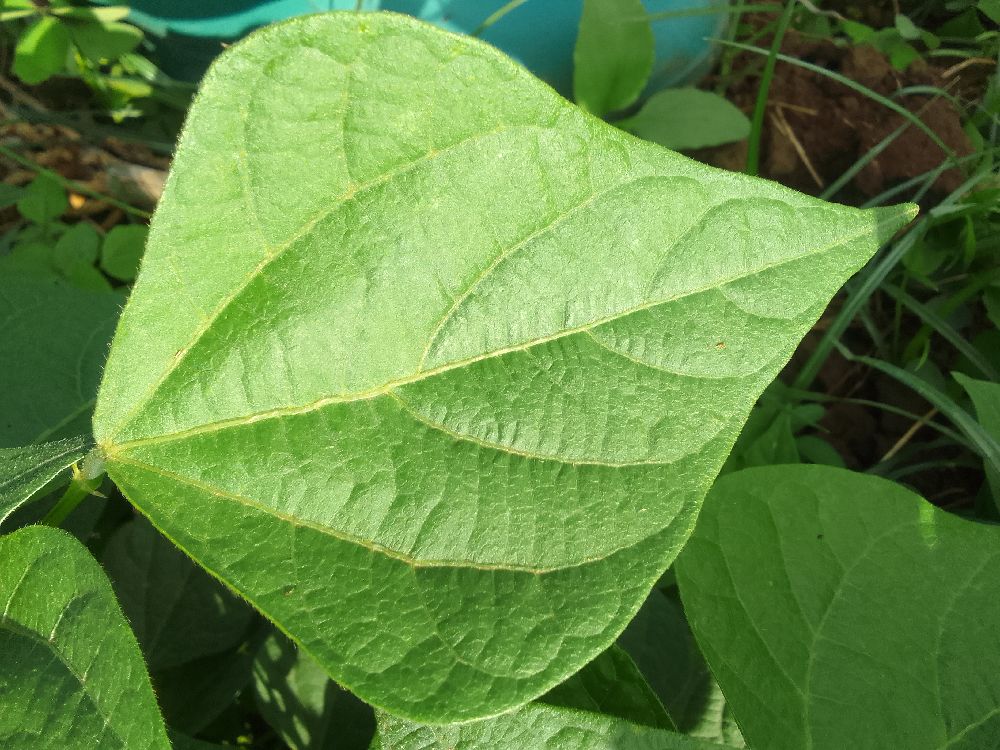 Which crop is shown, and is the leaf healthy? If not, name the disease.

common bean, healthy
